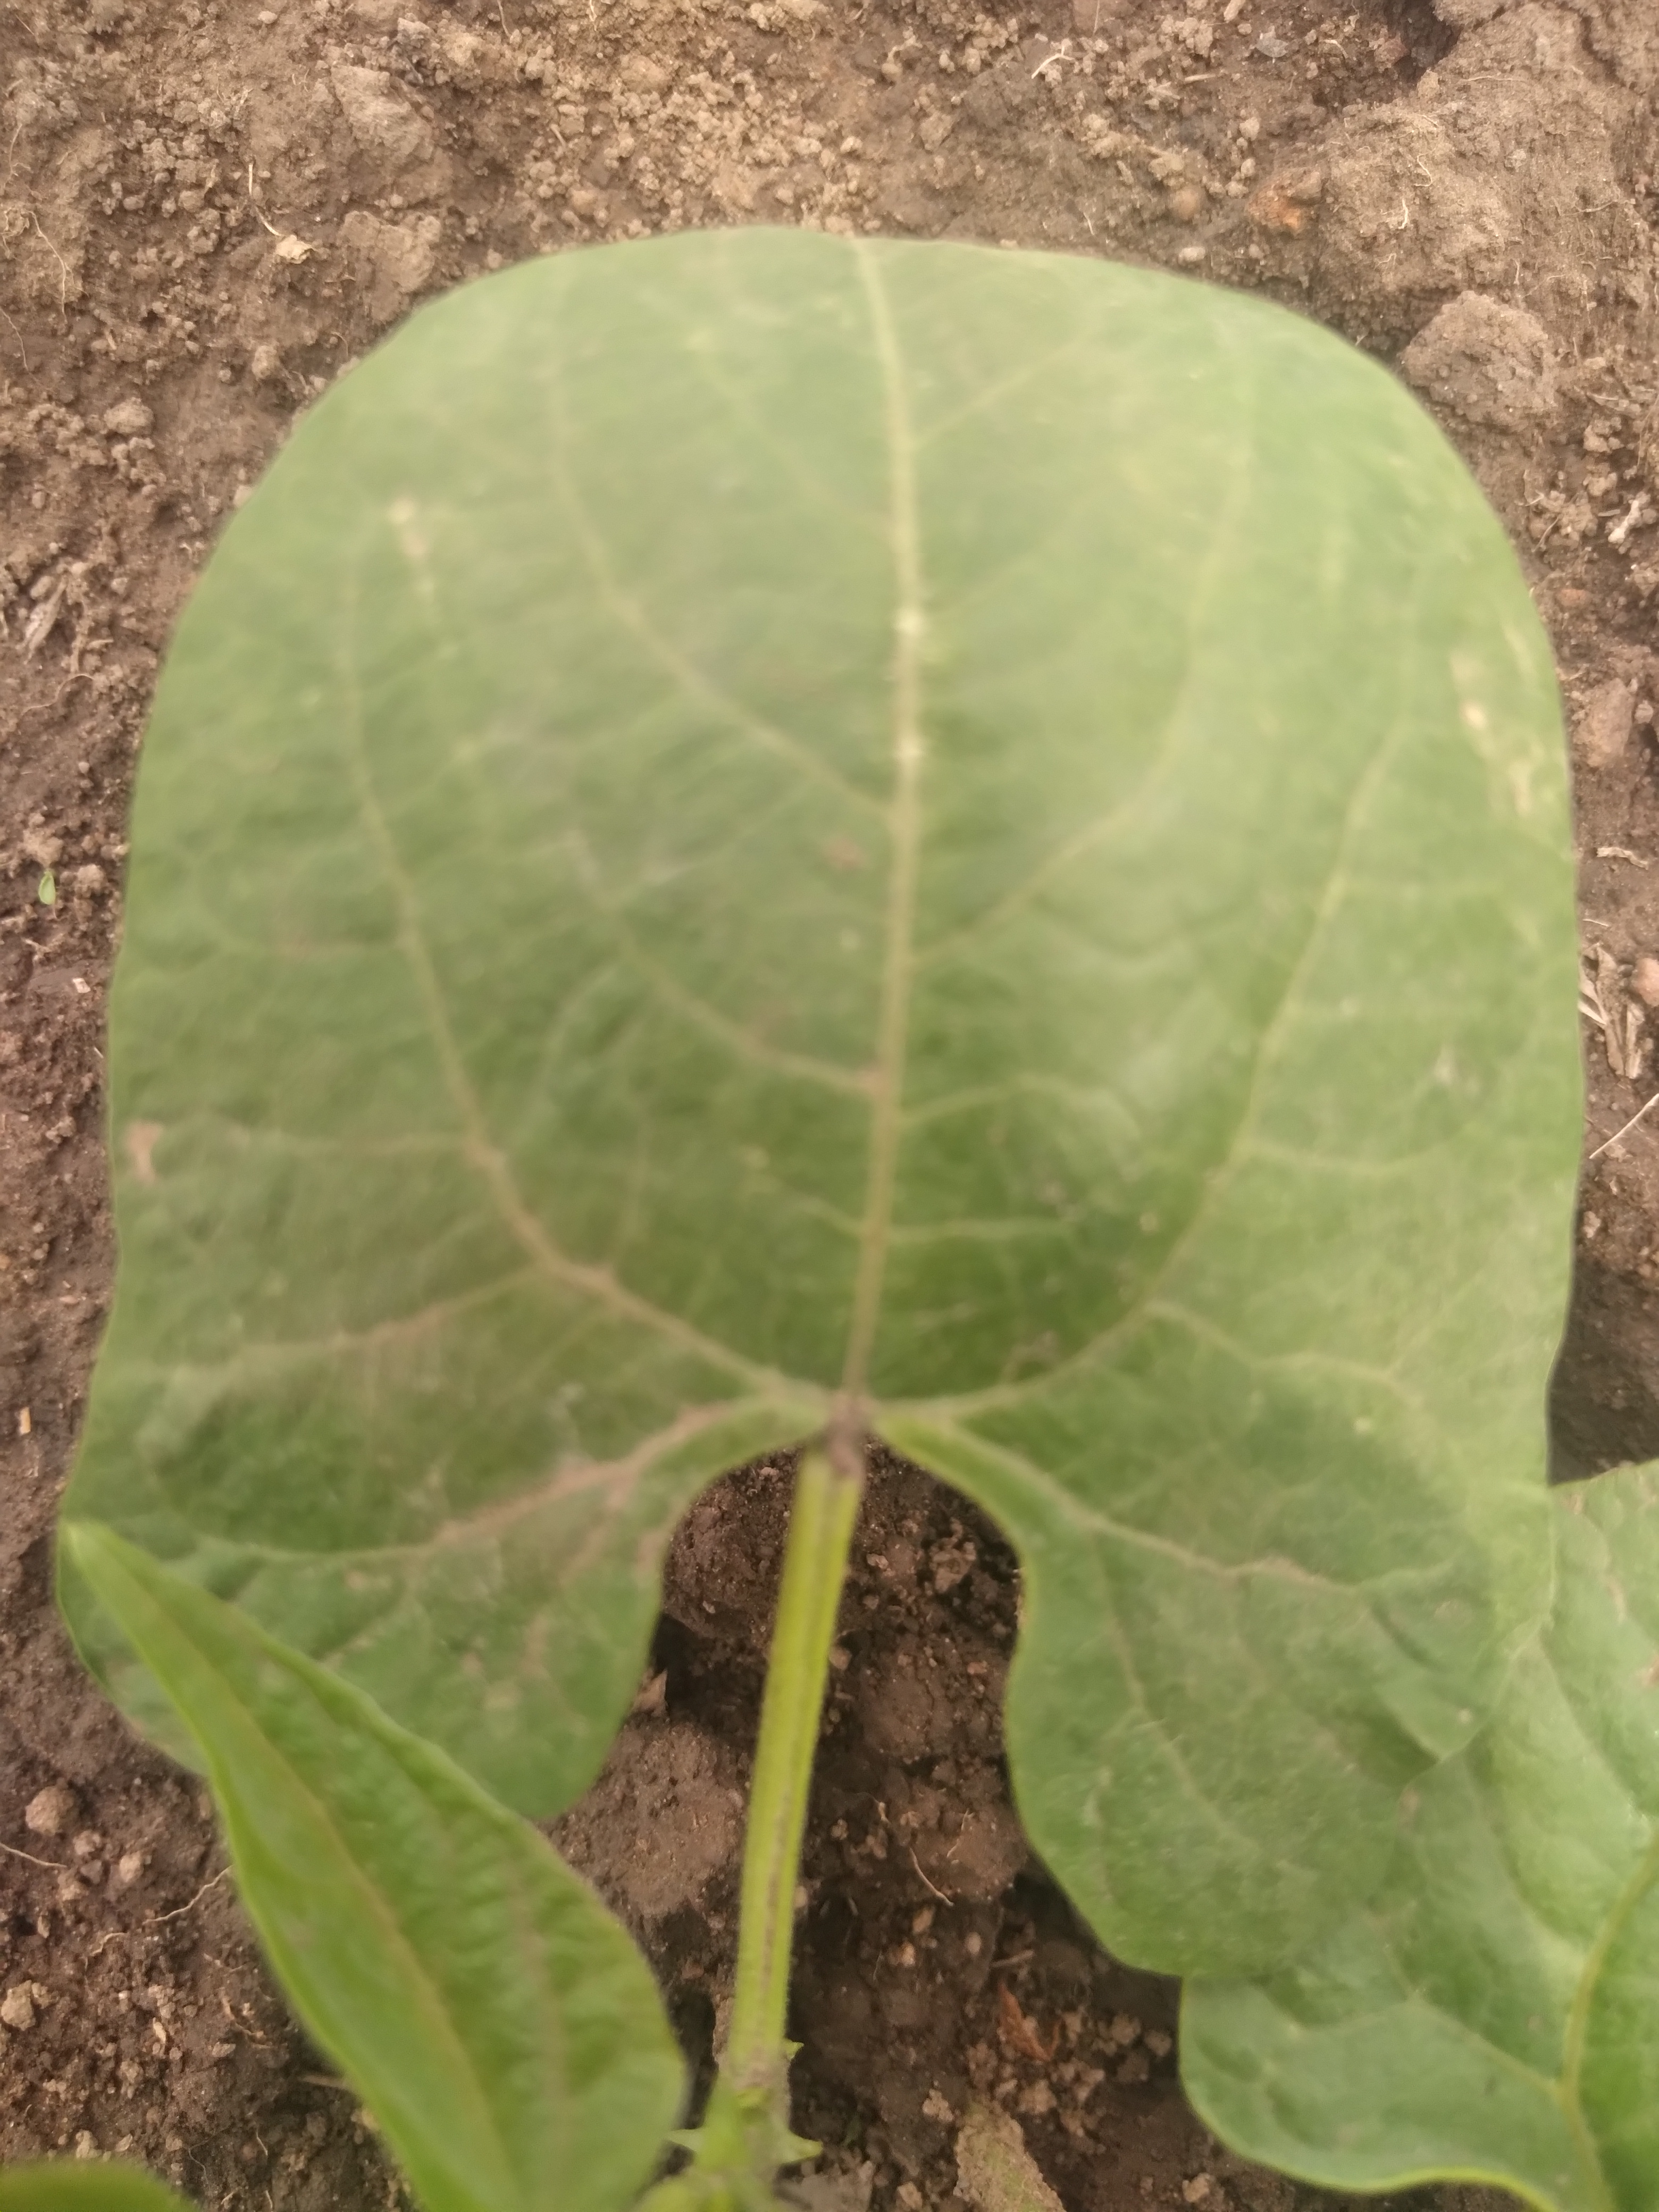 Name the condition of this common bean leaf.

healthy
